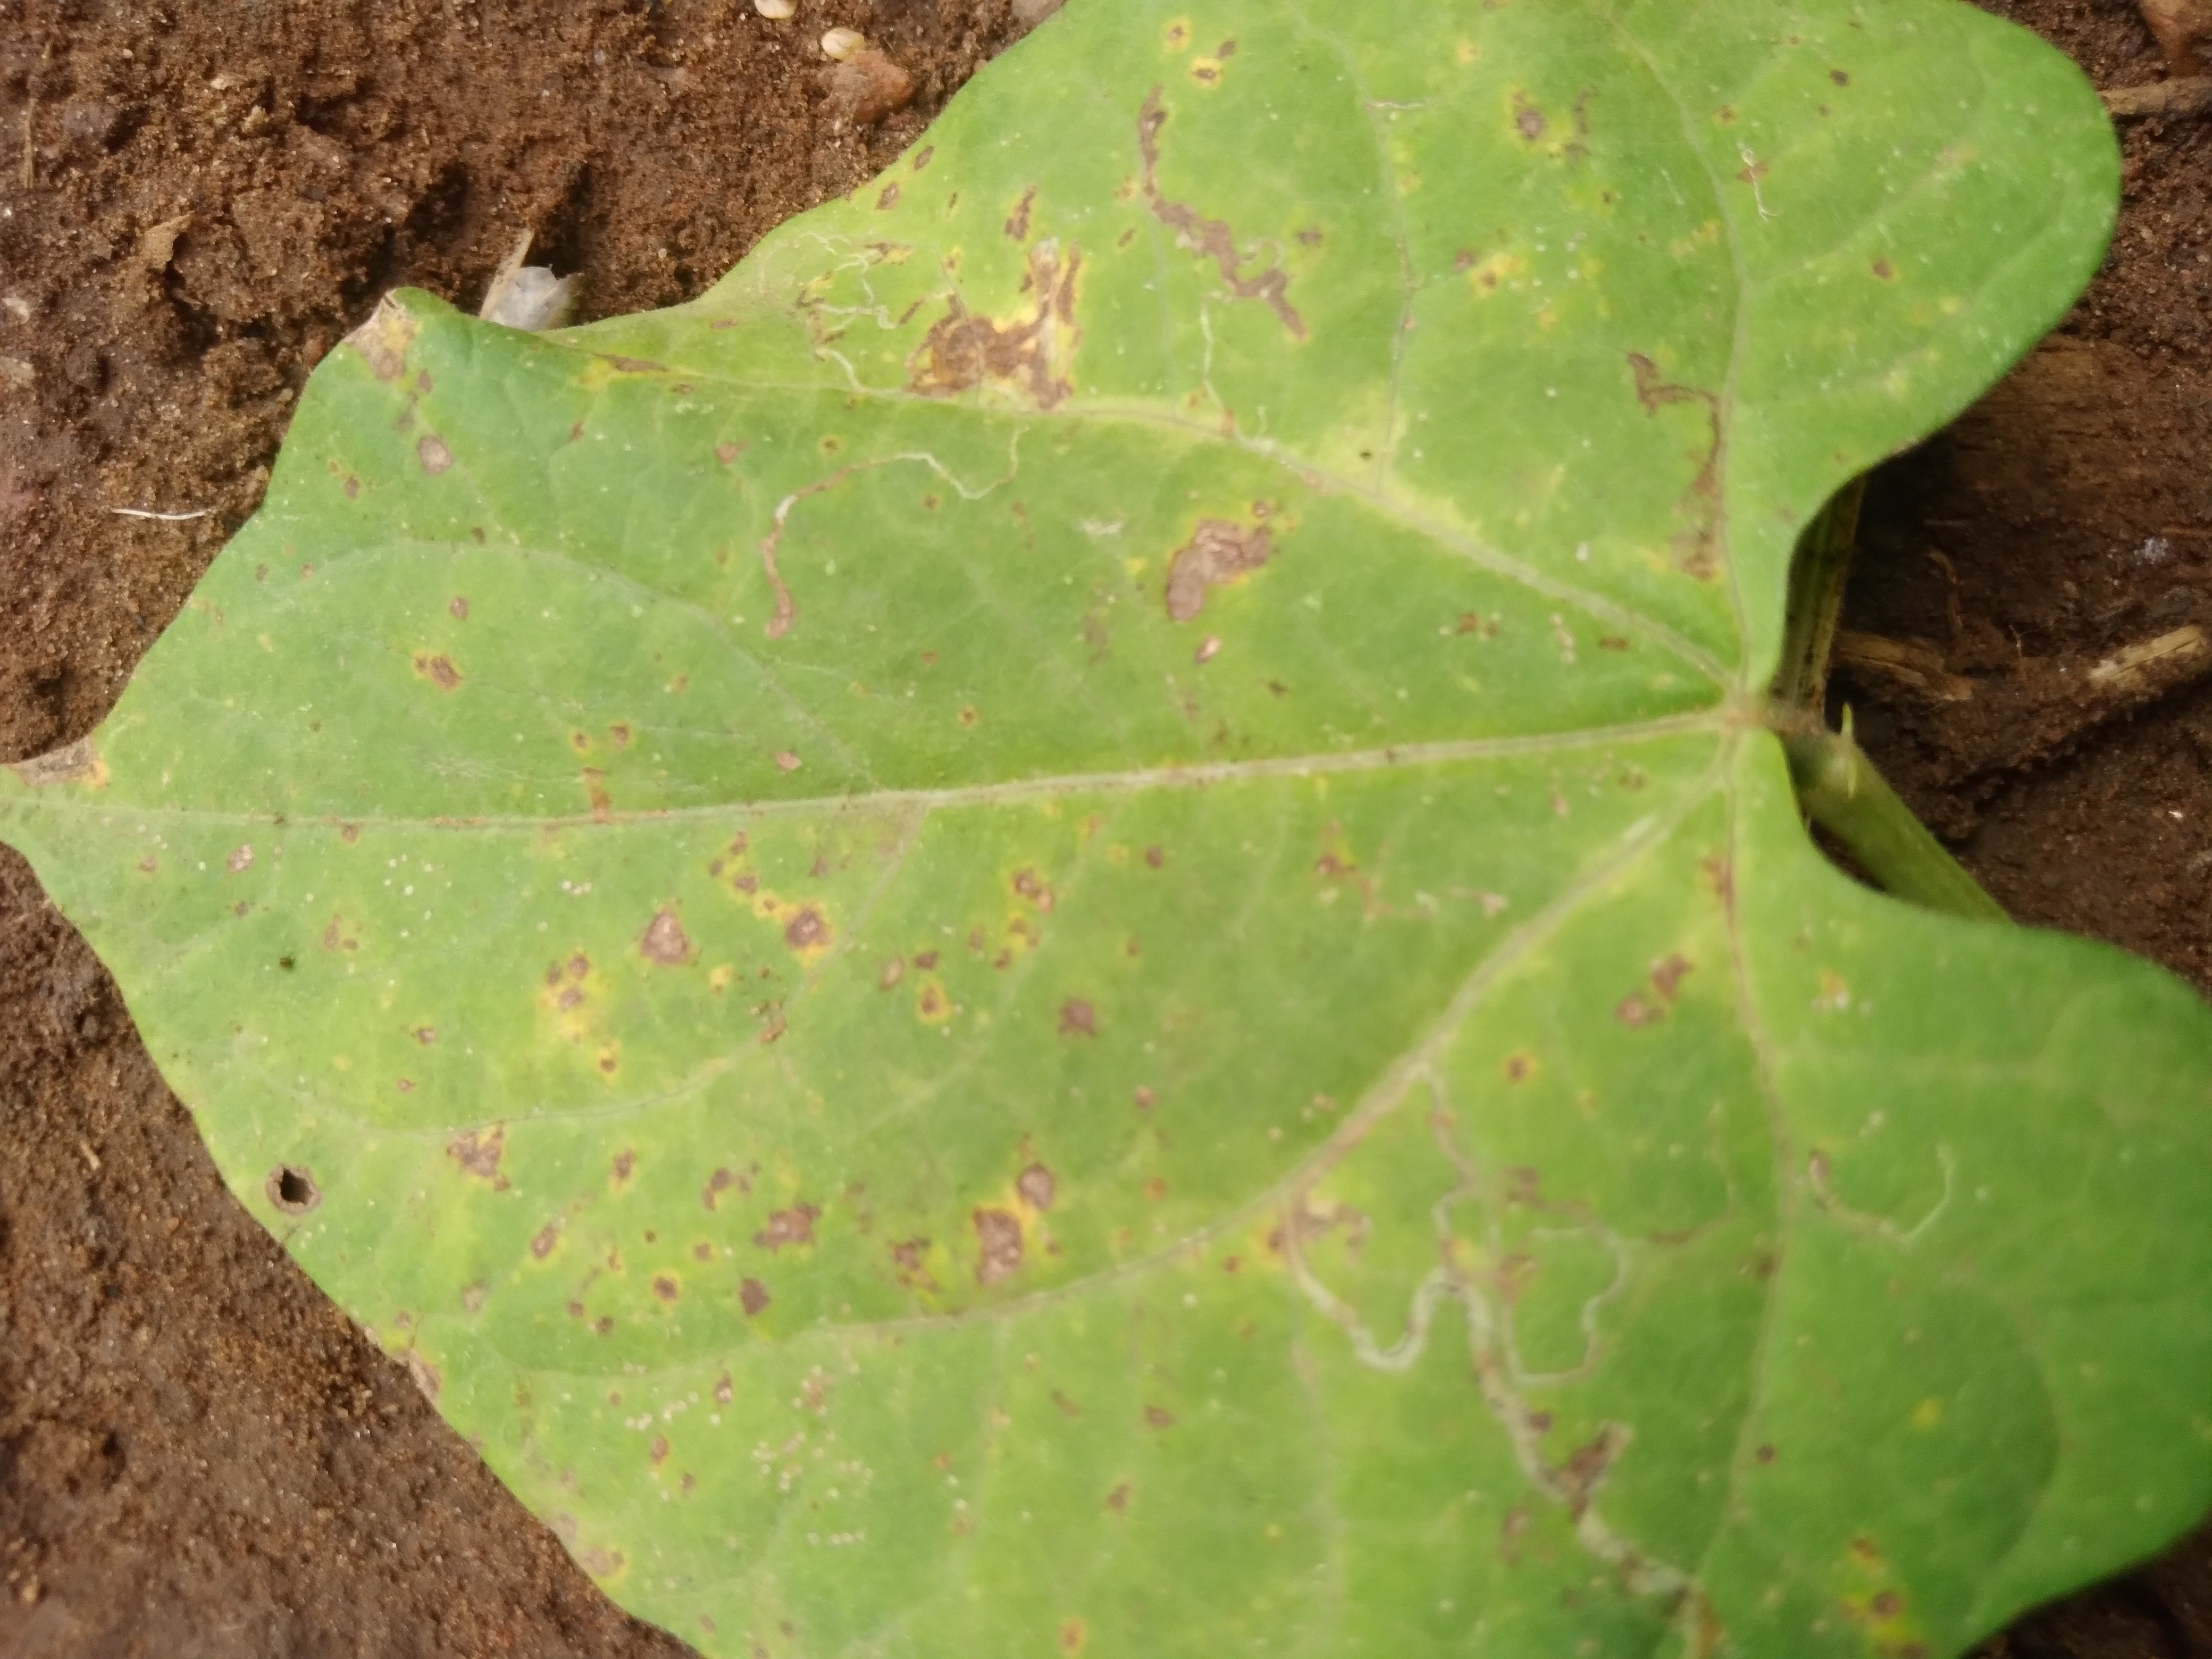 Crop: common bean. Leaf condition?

rust
